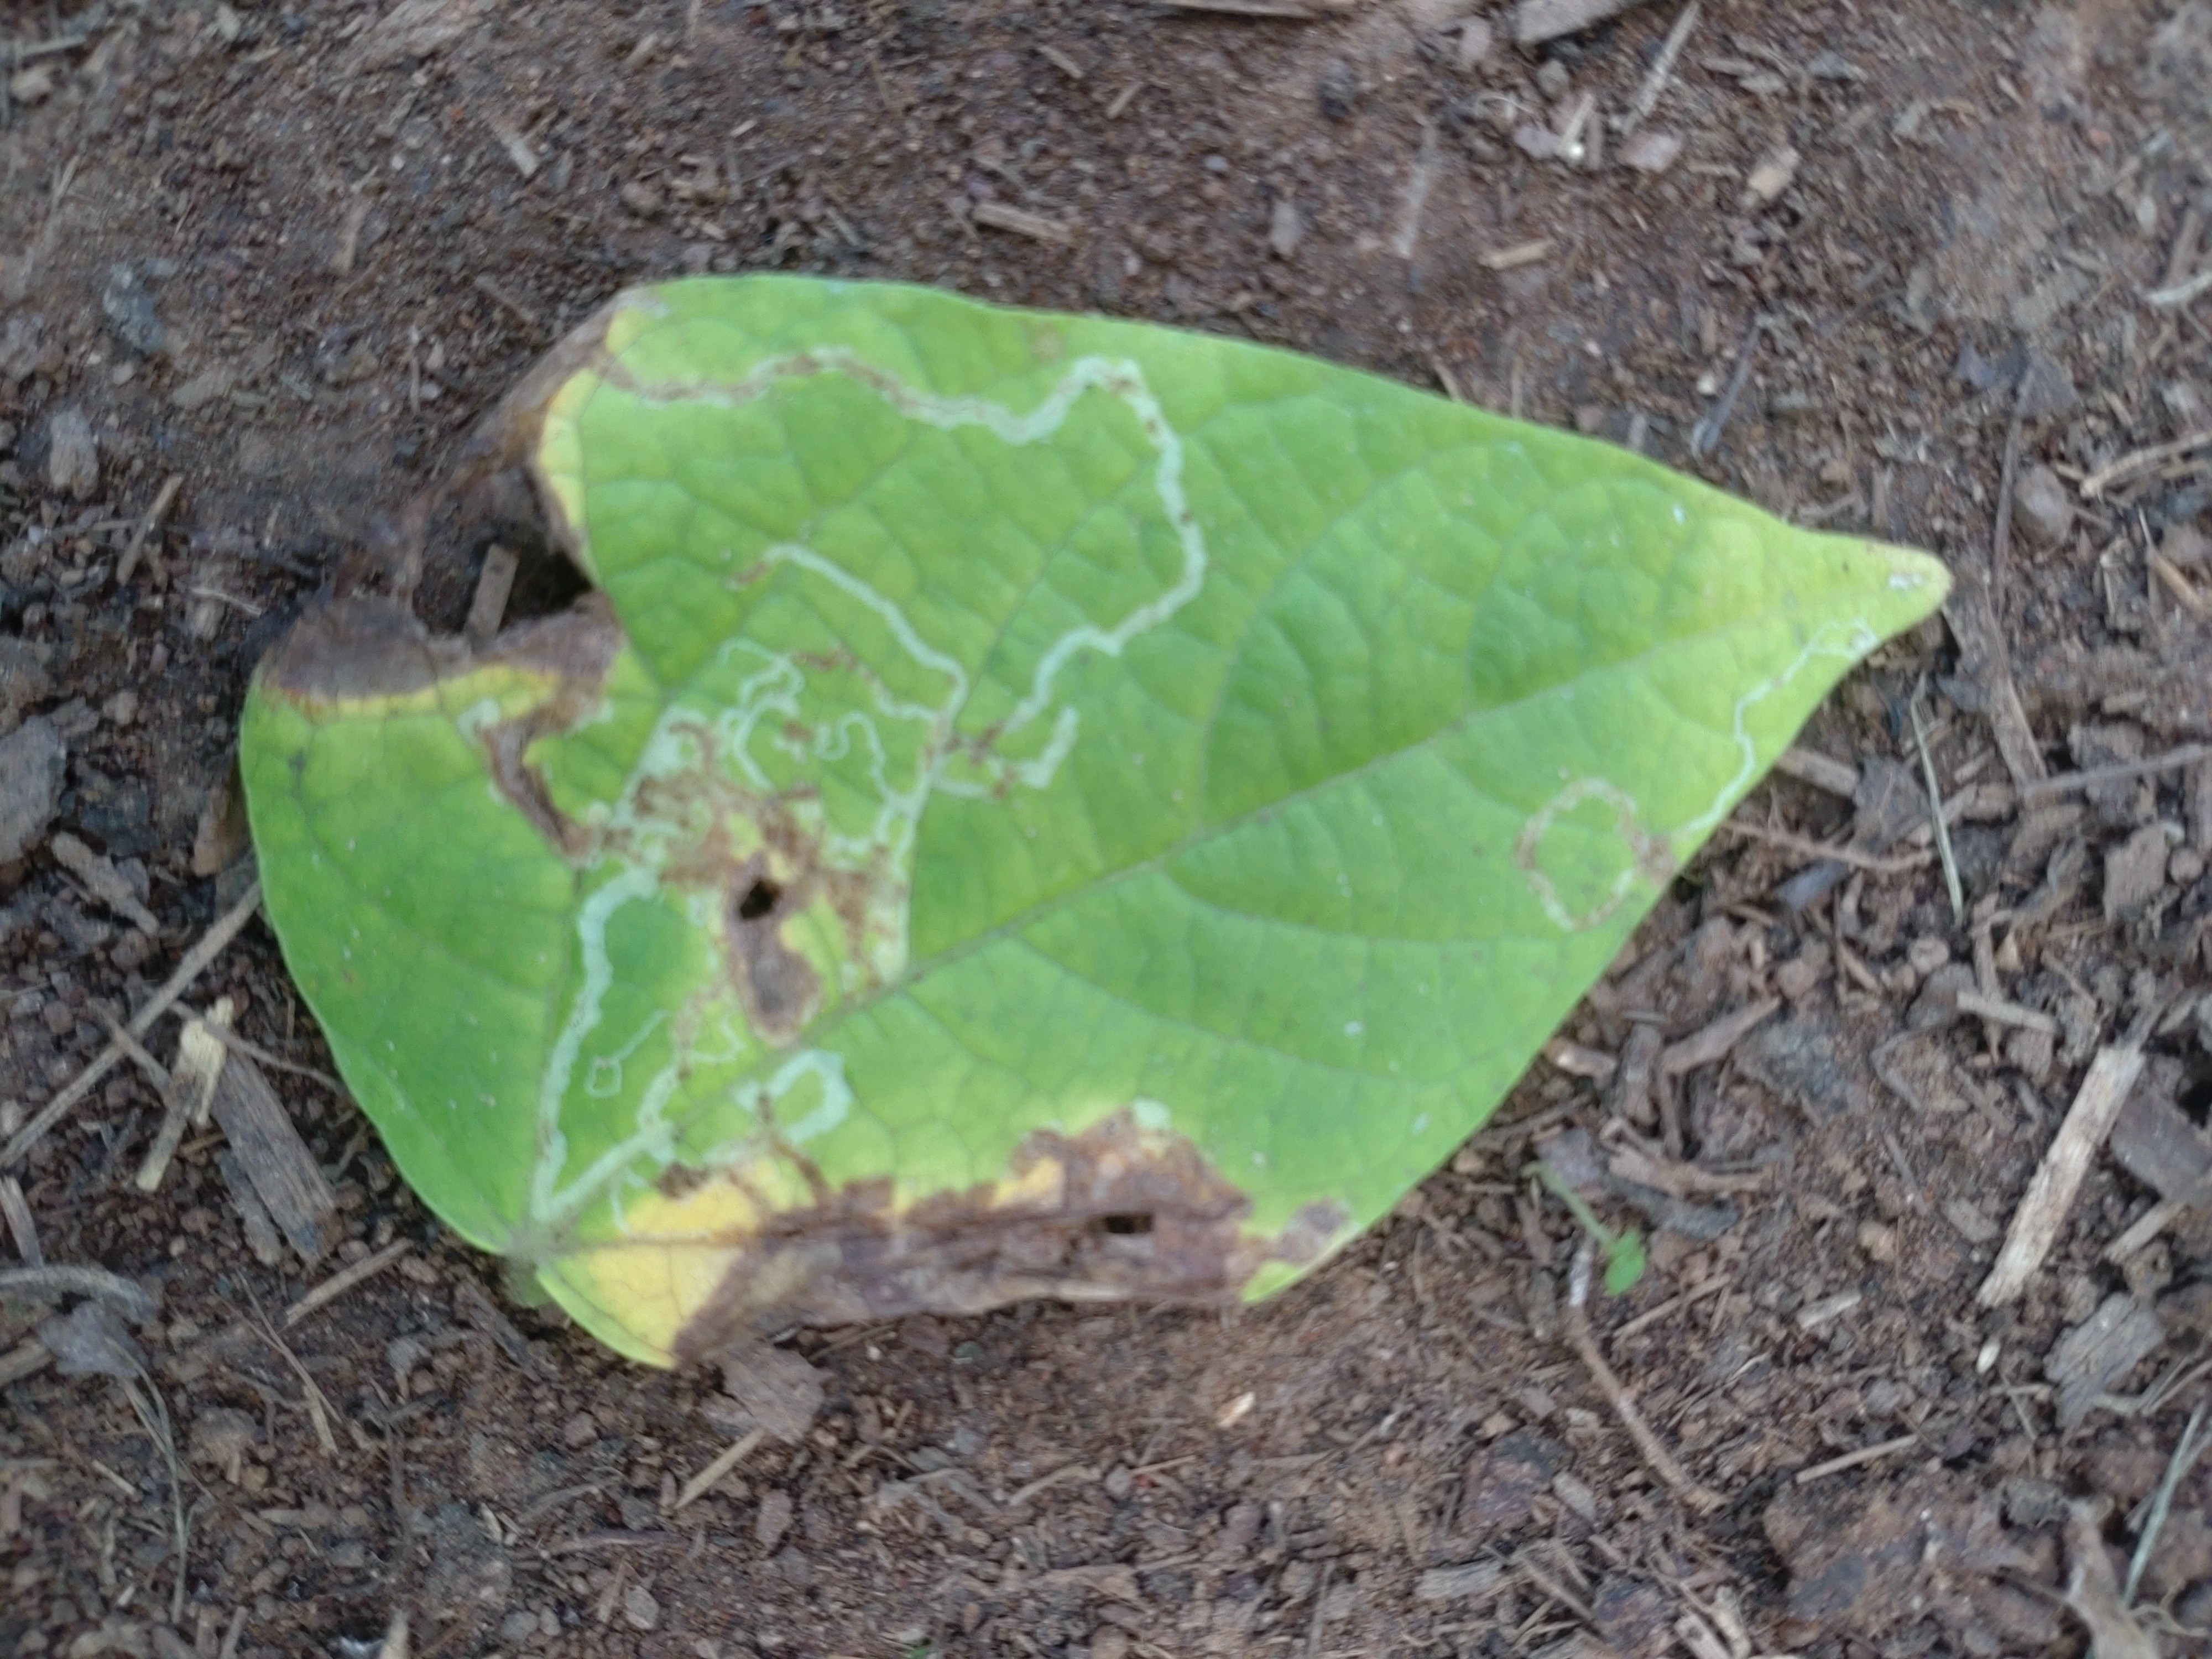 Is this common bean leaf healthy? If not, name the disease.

anthracnose
